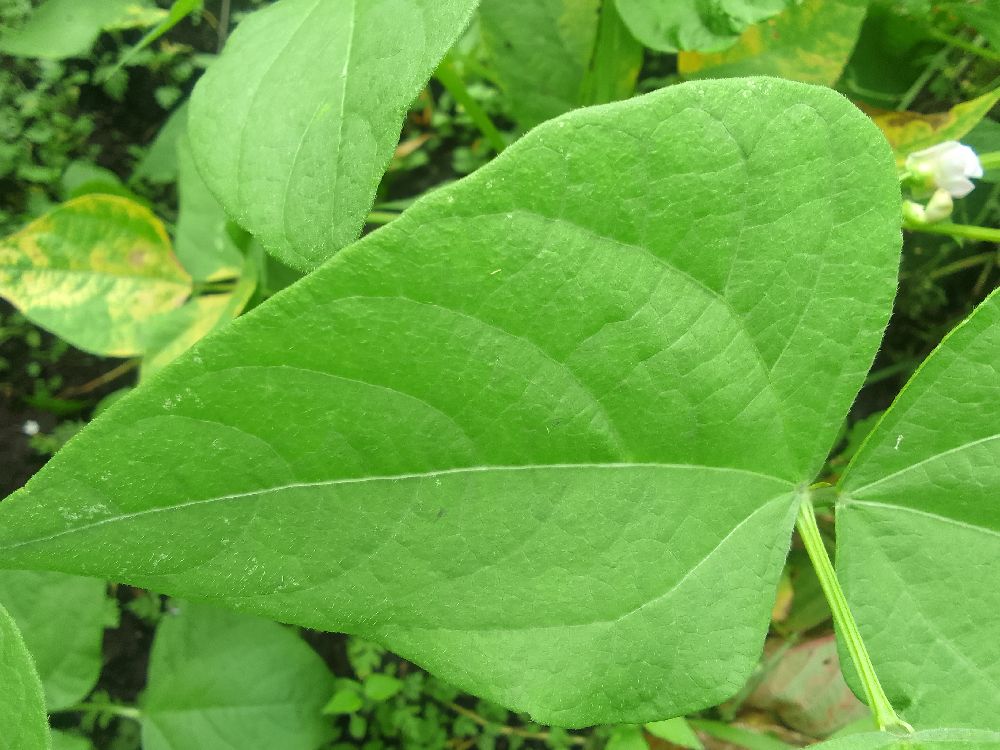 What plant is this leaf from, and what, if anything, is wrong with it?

common bean, healthy
